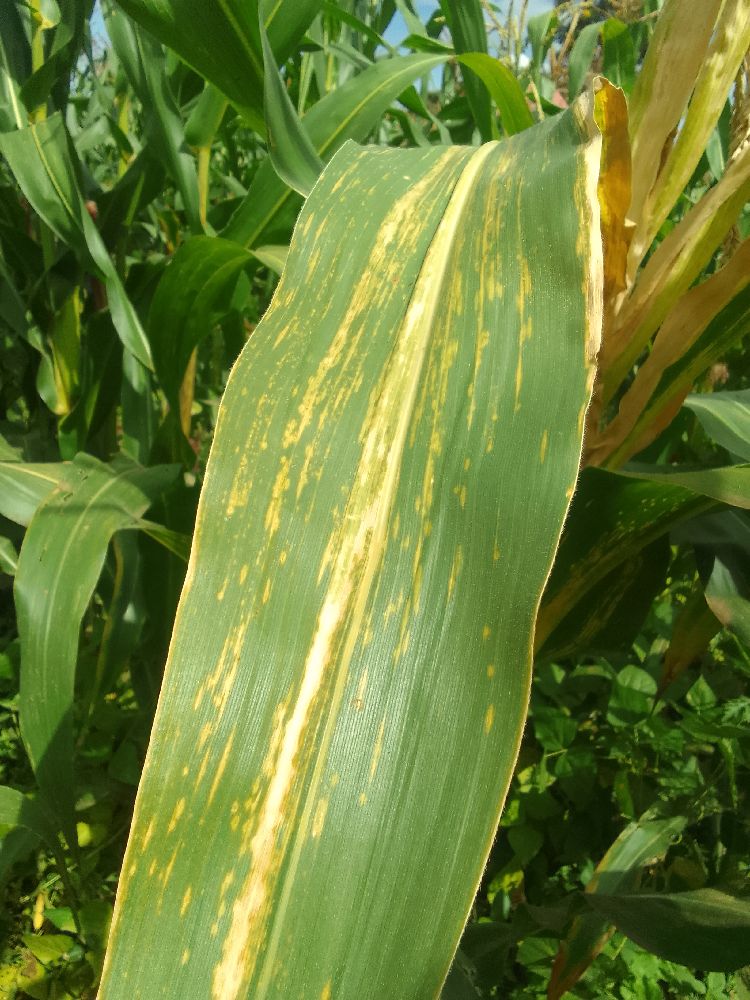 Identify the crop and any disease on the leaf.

maize, maize lethal necrosis
